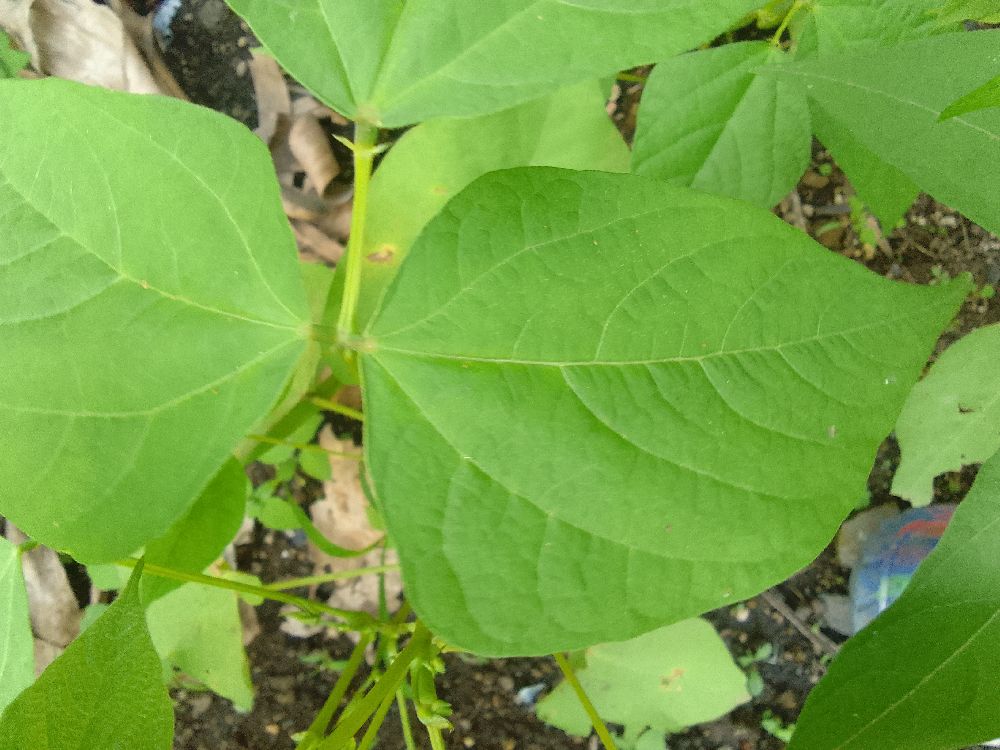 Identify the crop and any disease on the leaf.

common bean, healthy
